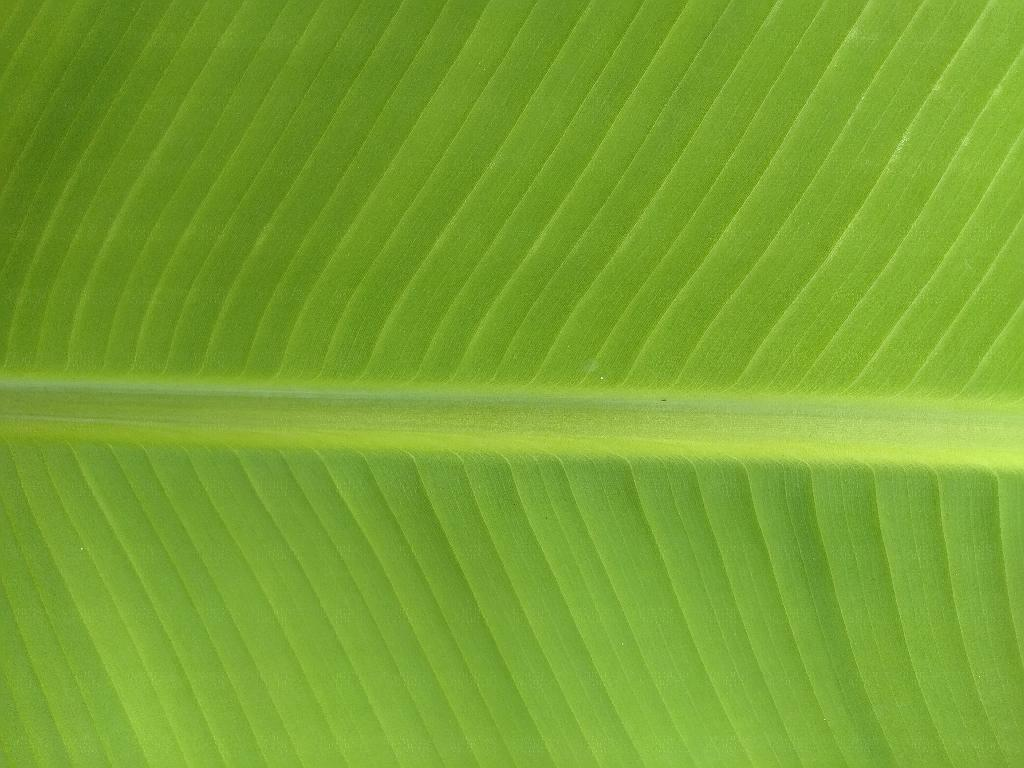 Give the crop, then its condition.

banana, healthy
